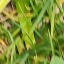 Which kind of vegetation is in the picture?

grass
